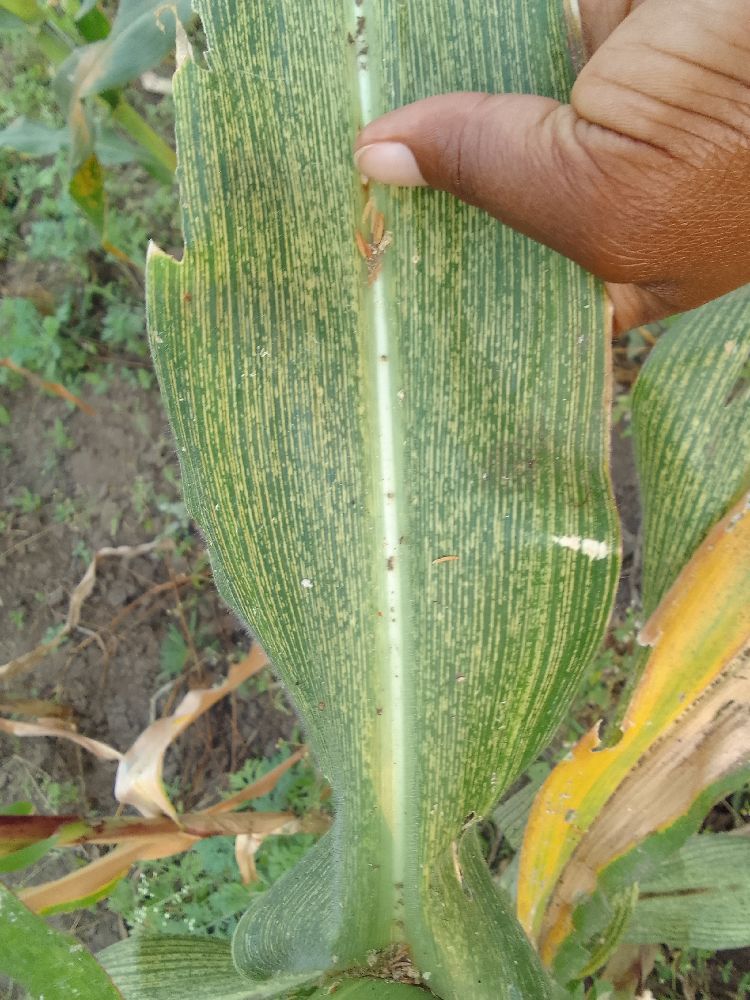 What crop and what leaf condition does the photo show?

maize, maize streak virus
